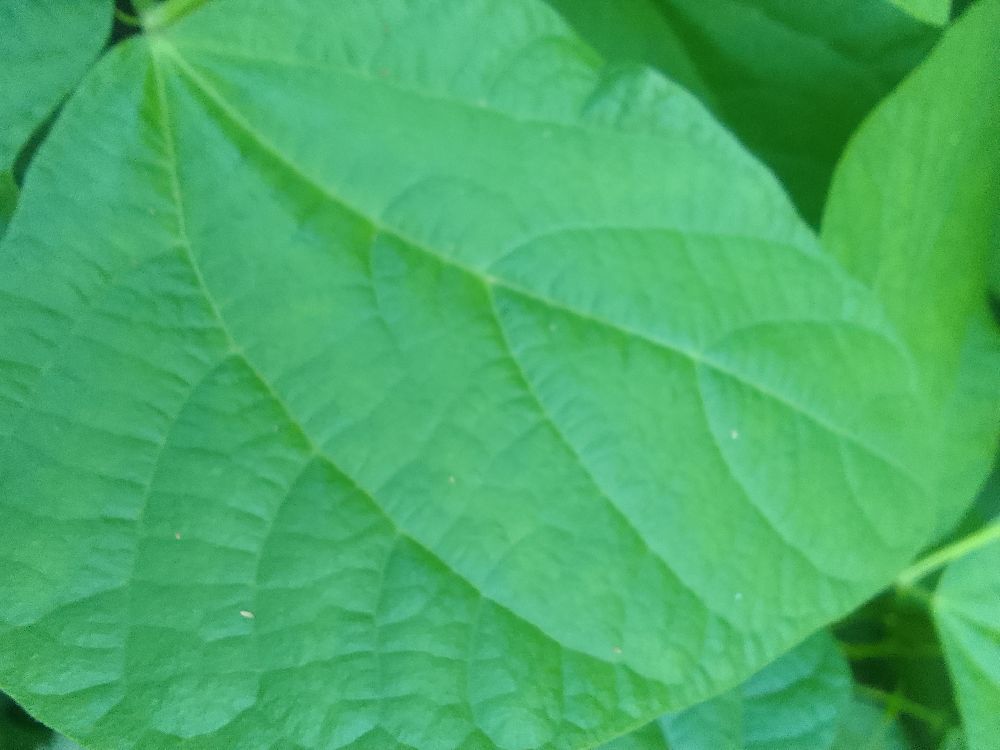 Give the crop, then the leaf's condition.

common bean, healthy
